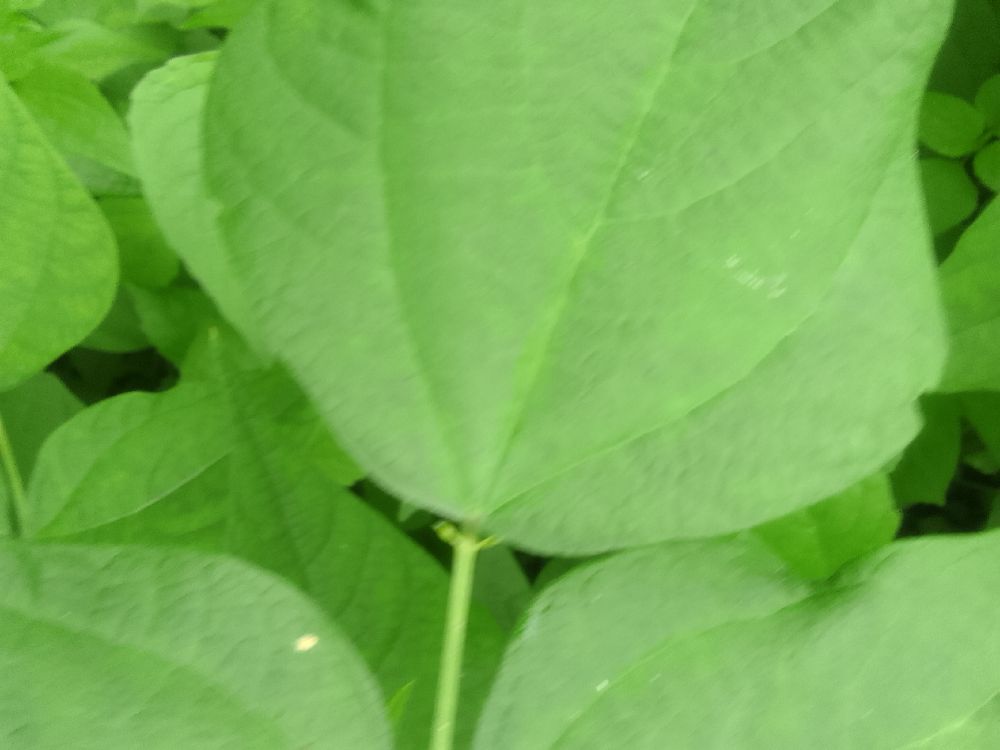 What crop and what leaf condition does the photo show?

common bean, healthy
